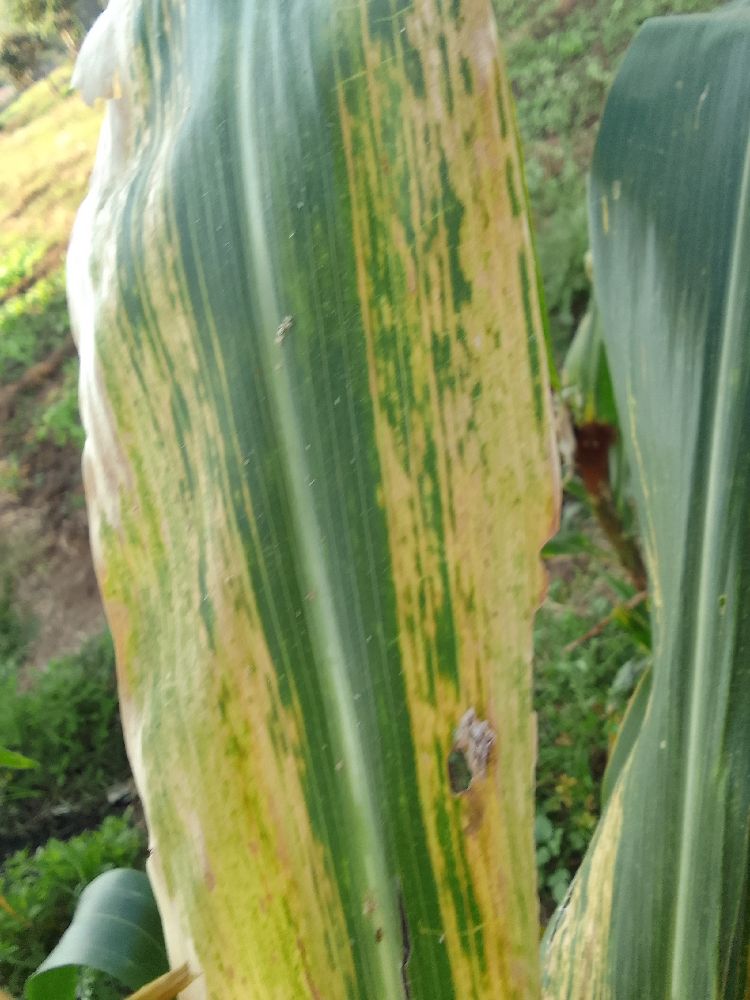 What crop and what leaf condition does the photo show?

maize, maize lethal necrosis
